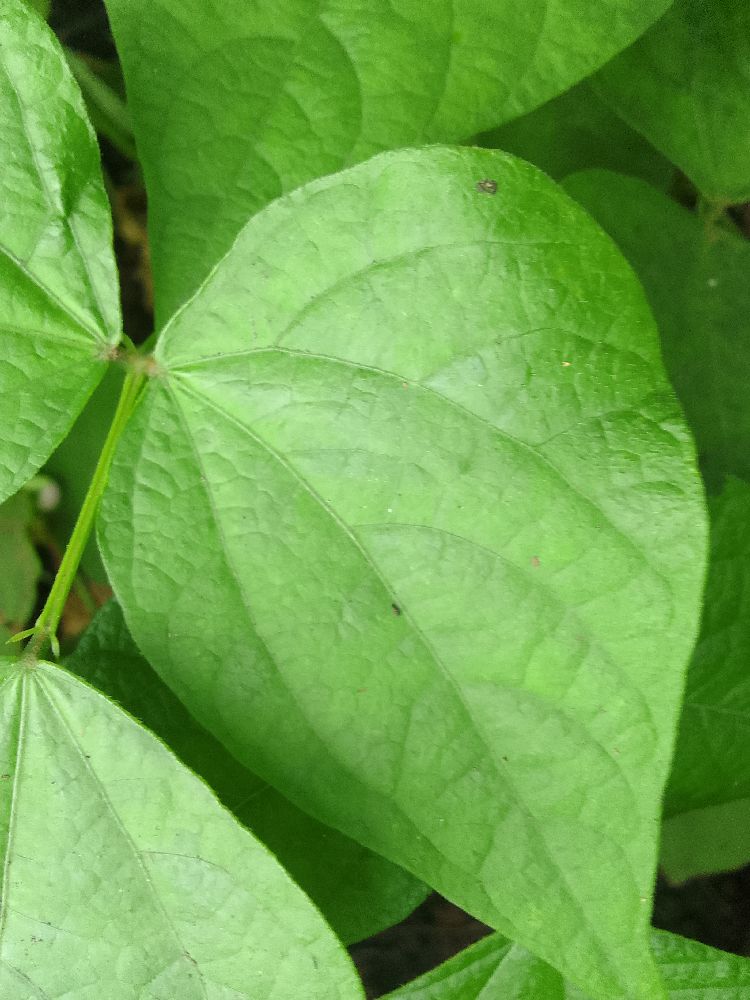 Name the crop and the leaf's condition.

common bean, healthy
